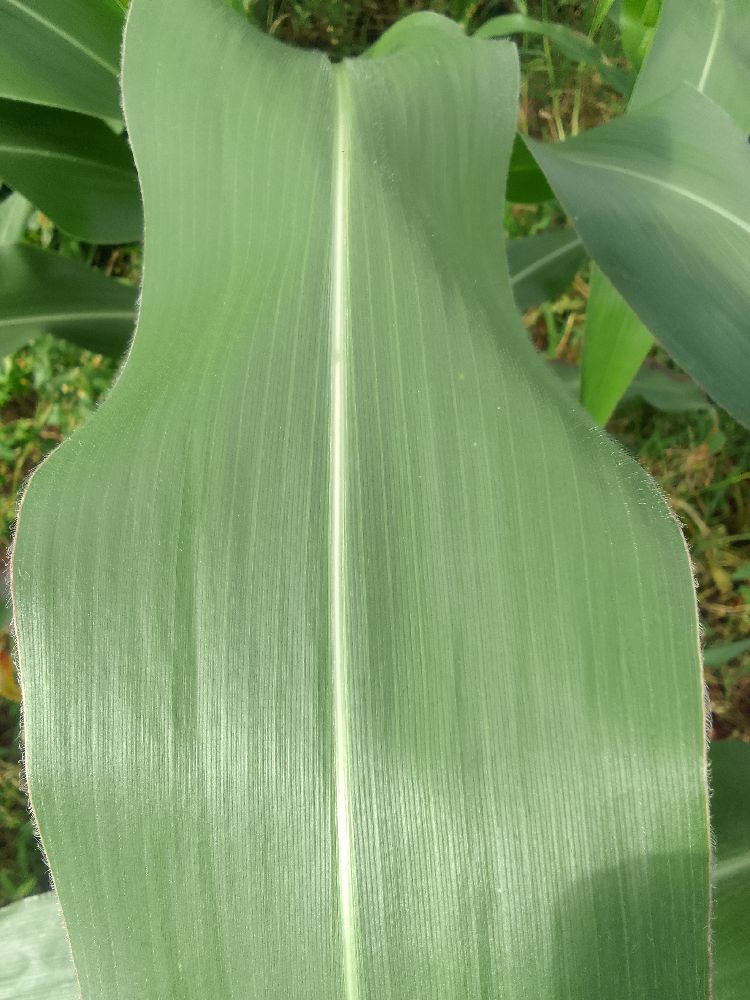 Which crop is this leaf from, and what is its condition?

maize, healthy
